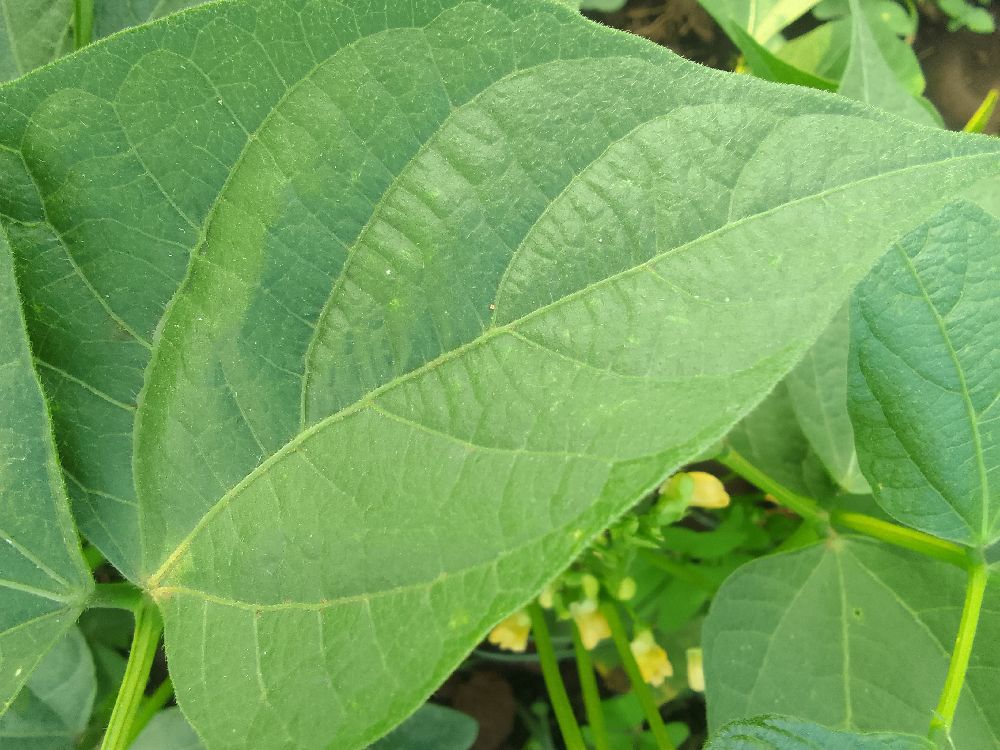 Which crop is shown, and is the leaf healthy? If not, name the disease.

common bean, healthy
